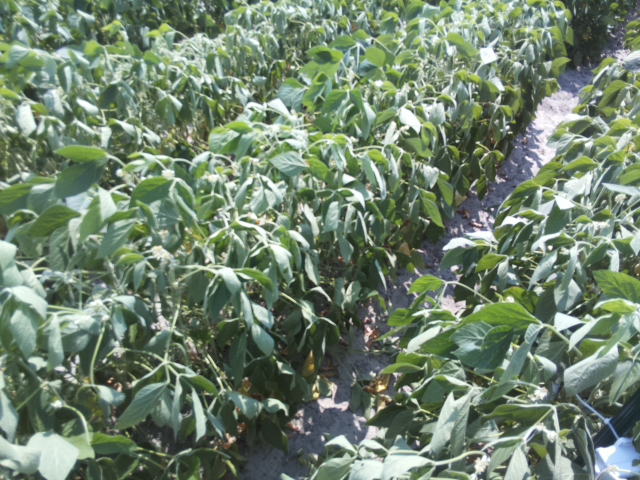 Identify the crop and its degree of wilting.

soybean, moderate turgor loss in upper canopy
